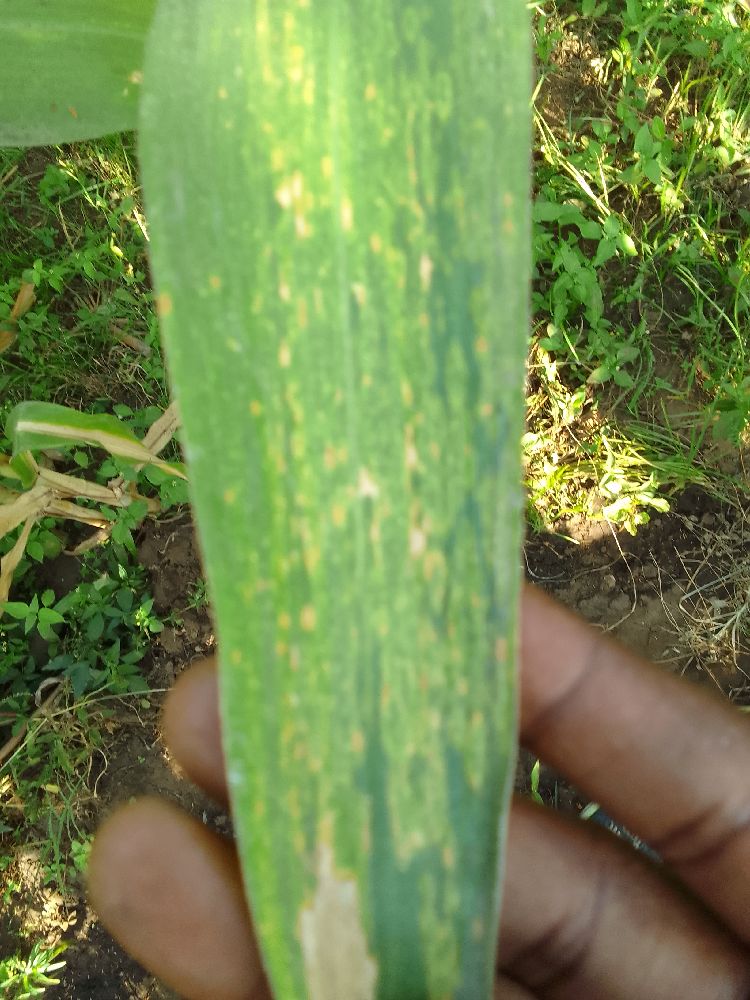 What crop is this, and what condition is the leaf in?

maize, maize lethal necrosis
